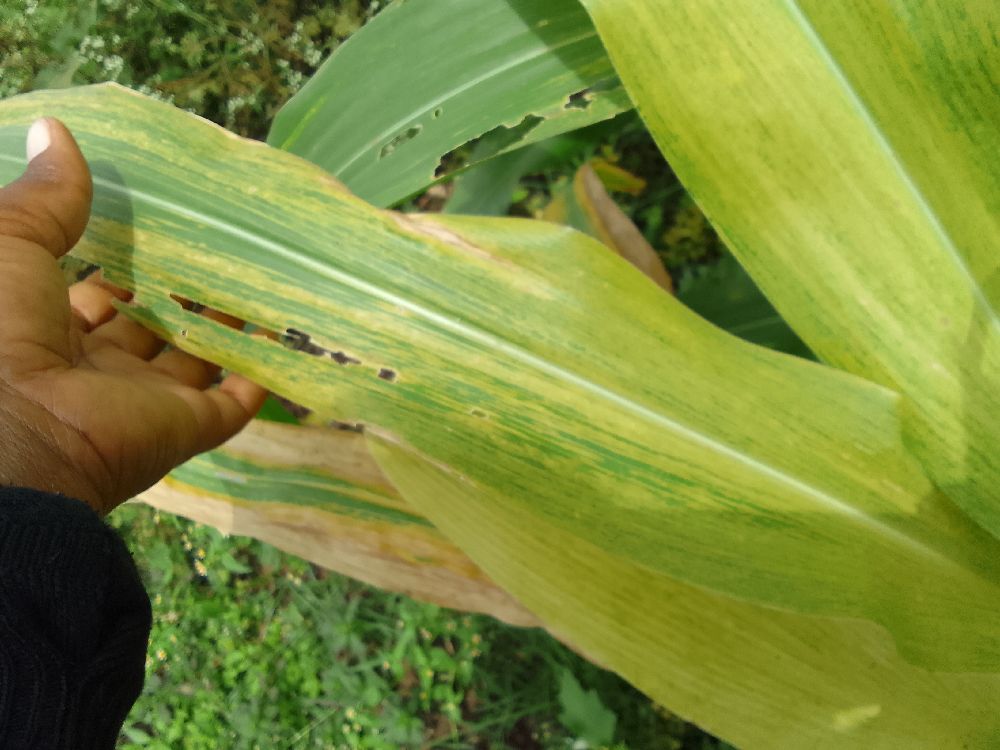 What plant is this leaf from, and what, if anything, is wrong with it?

maize, maize lethal necrosis
